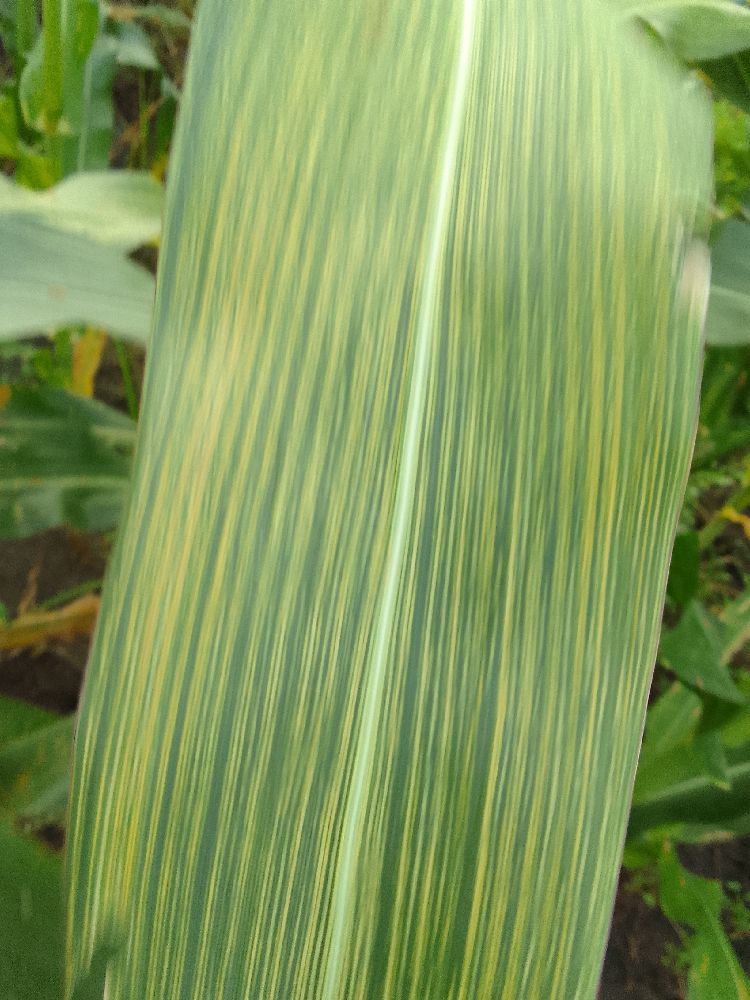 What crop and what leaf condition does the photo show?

maize, maize streak virus
